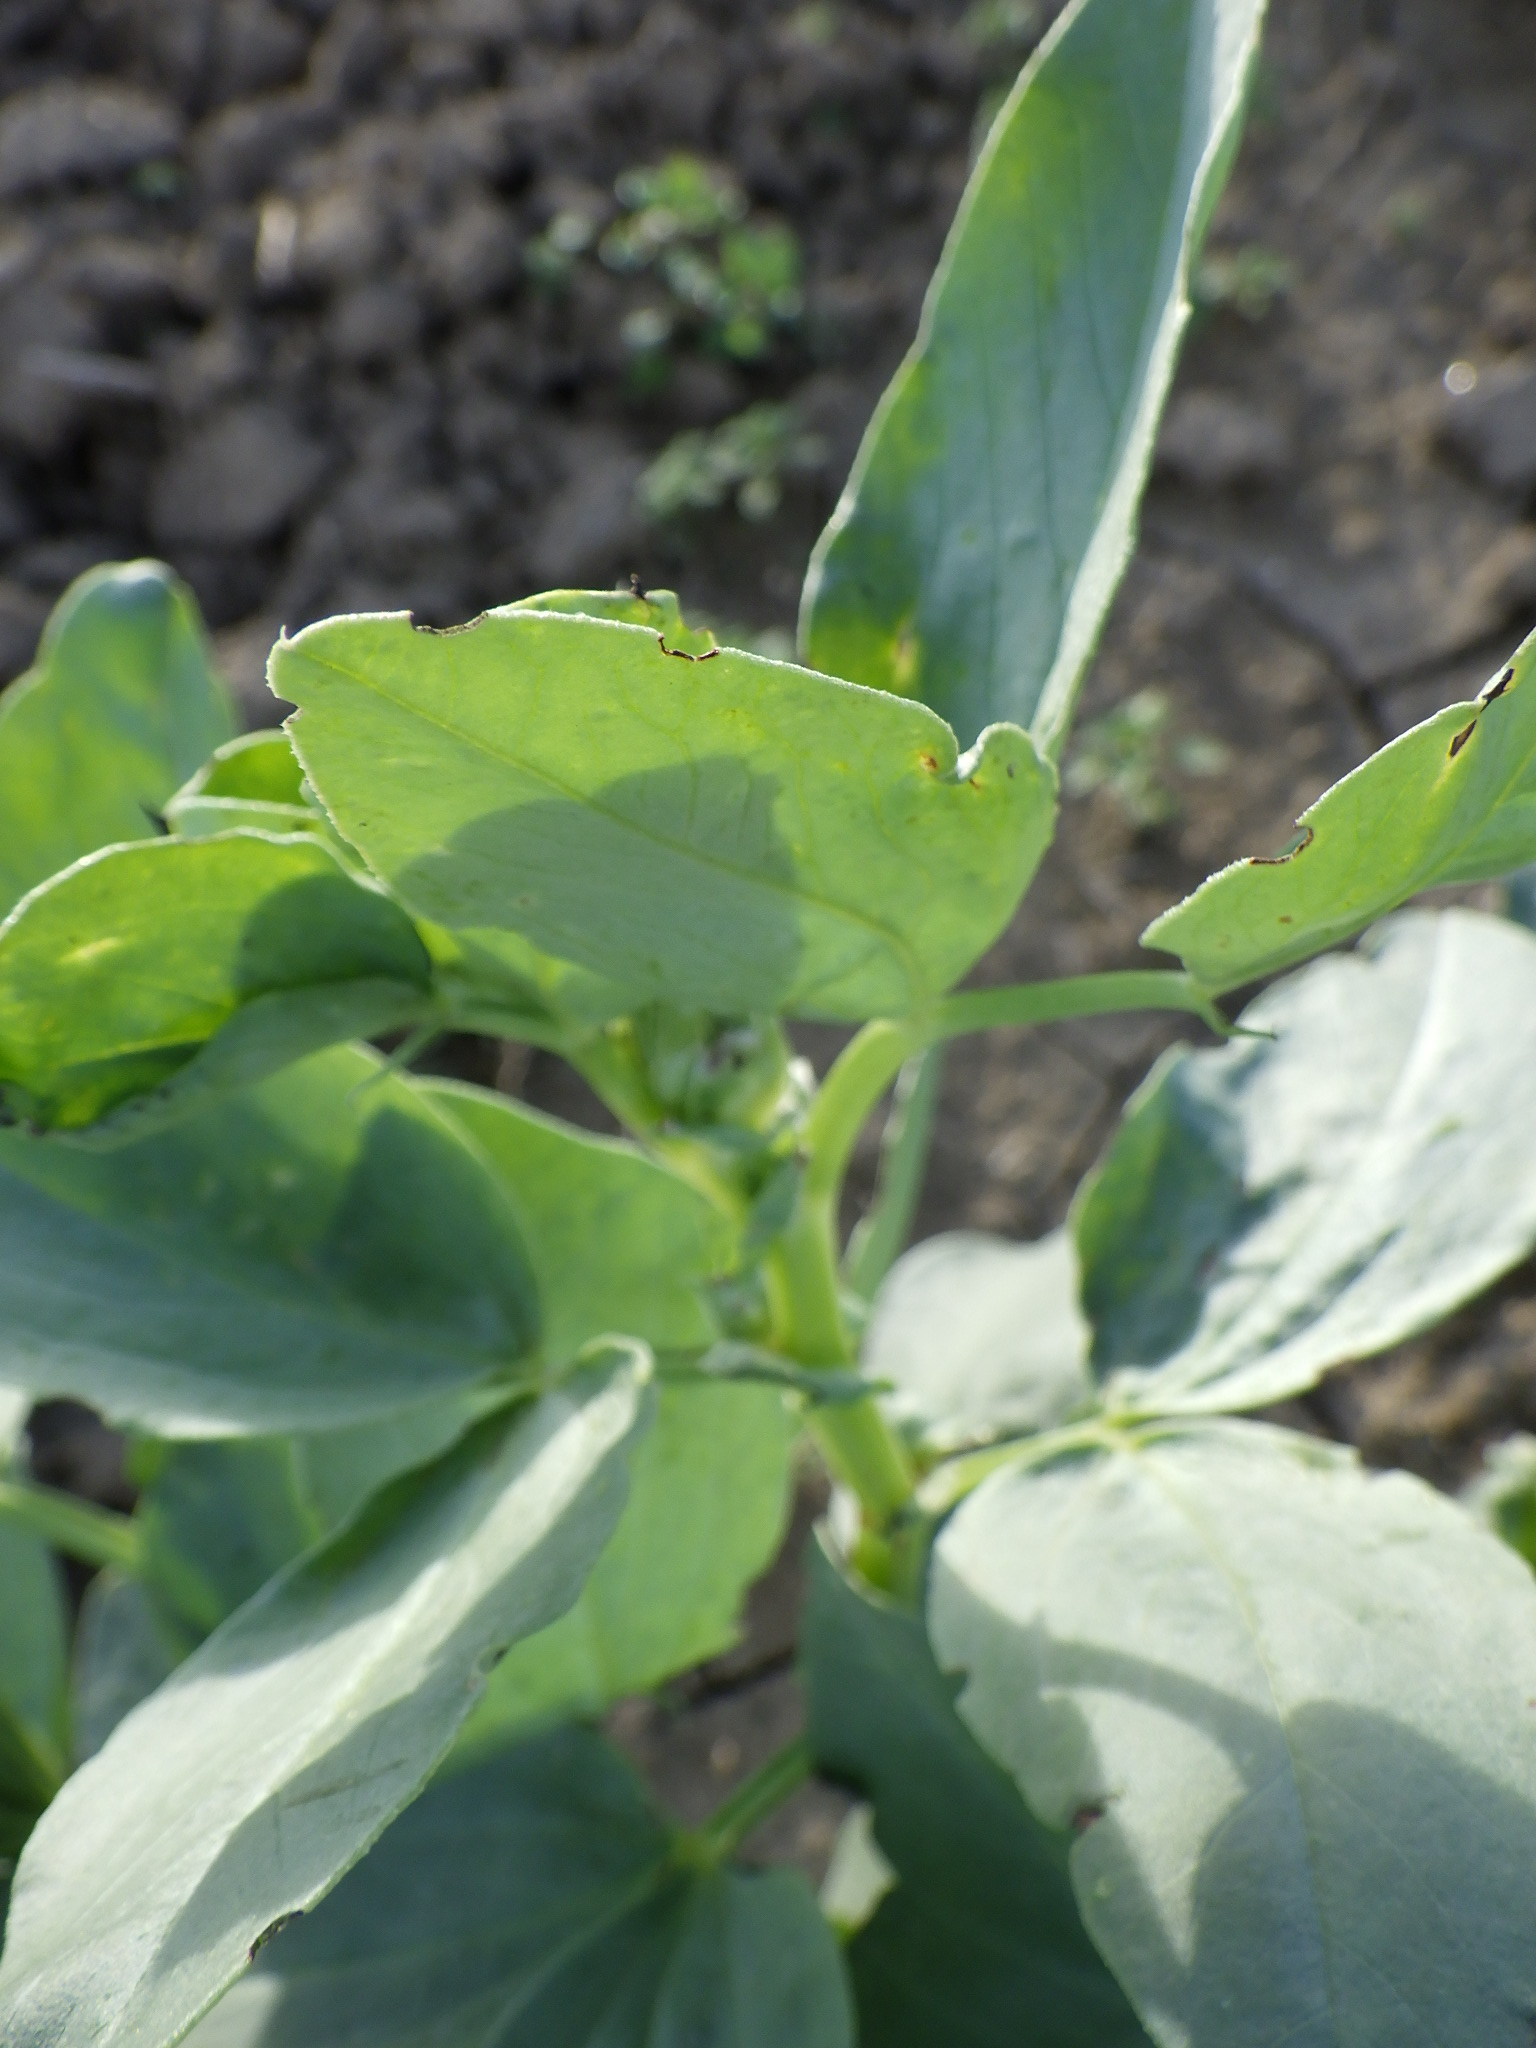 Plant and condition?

faba bean, phytophagous
